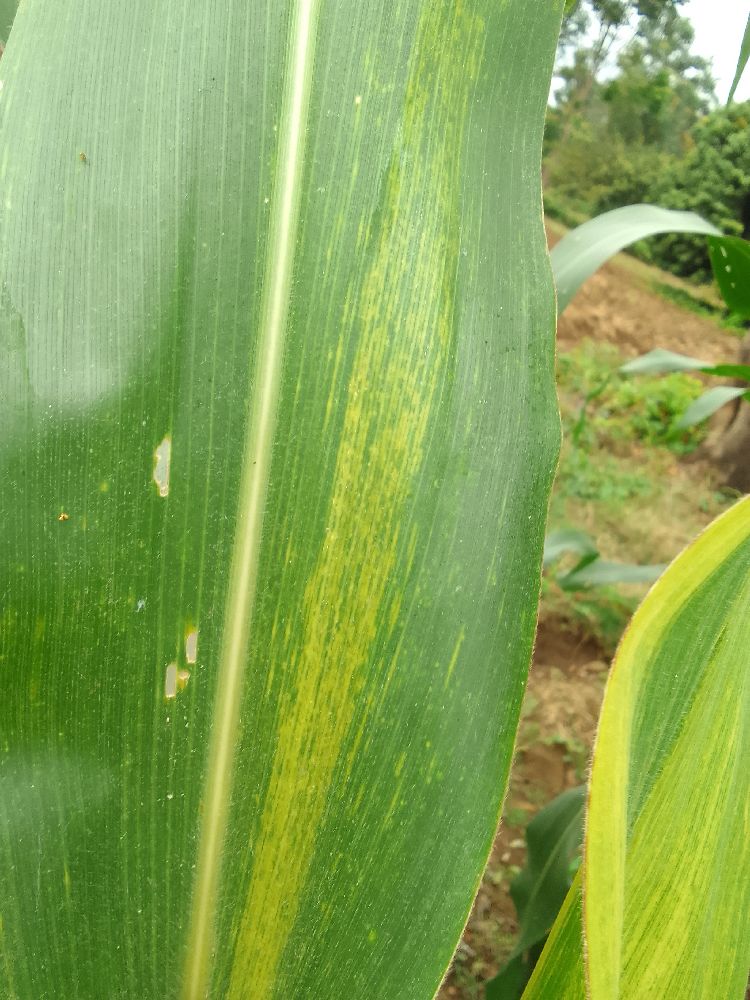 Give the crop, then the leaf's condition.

maize, maize lethal necrosis
